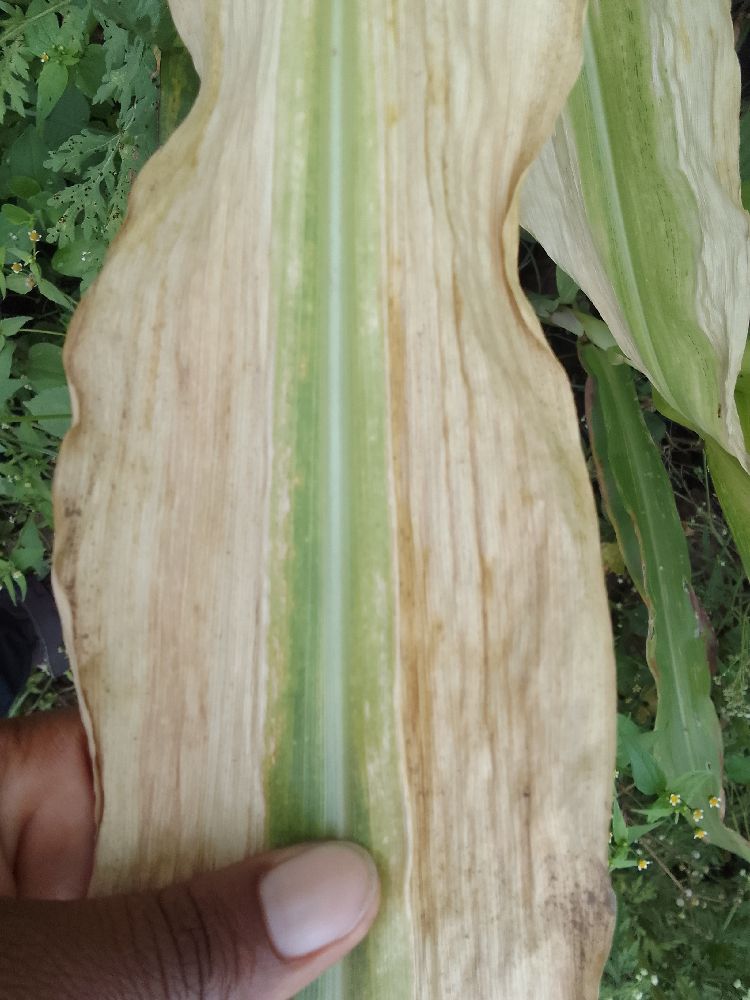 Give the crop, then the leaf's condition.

maize, maize lethal necrosis
